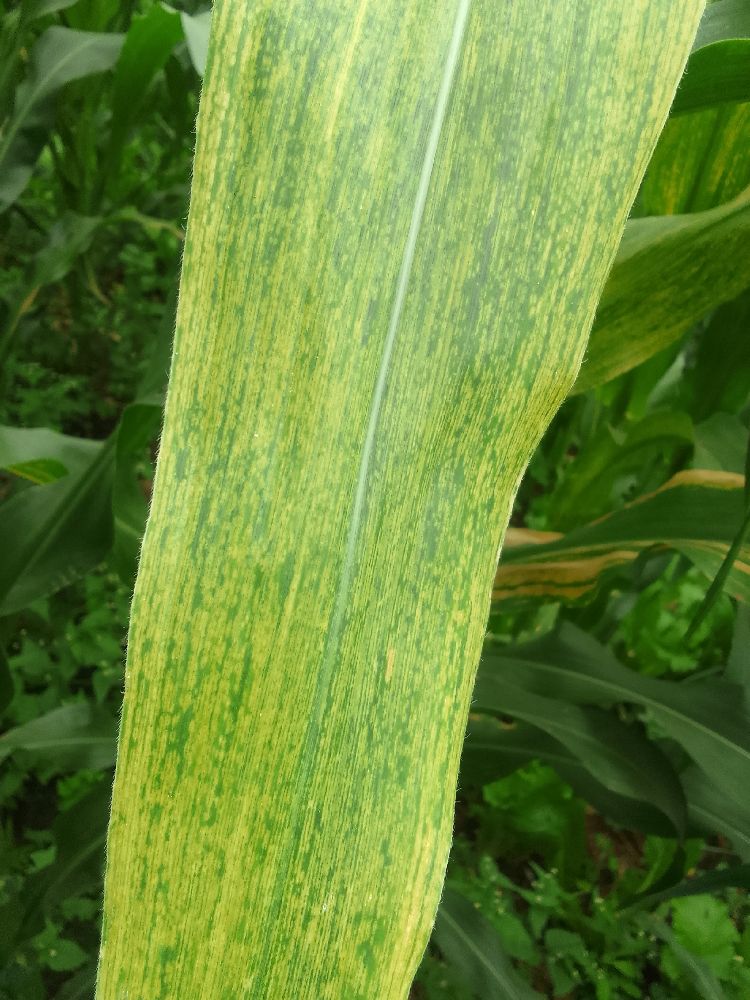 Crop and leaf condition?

maize, maize lethal necrosis
